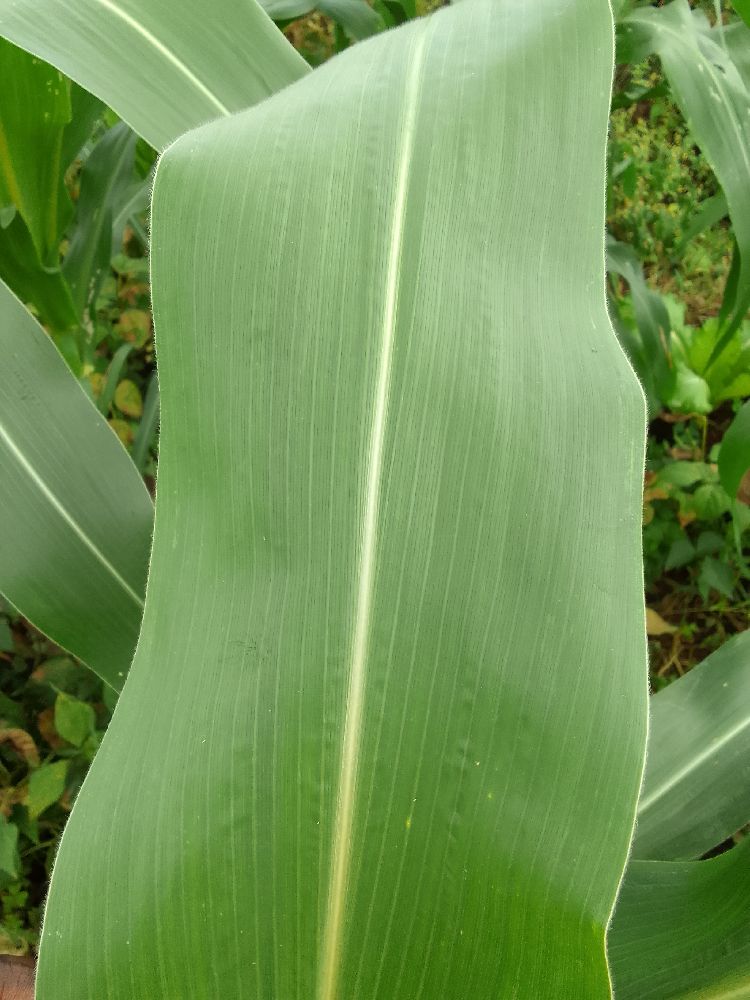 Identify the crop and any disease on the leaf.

maize, healthy
